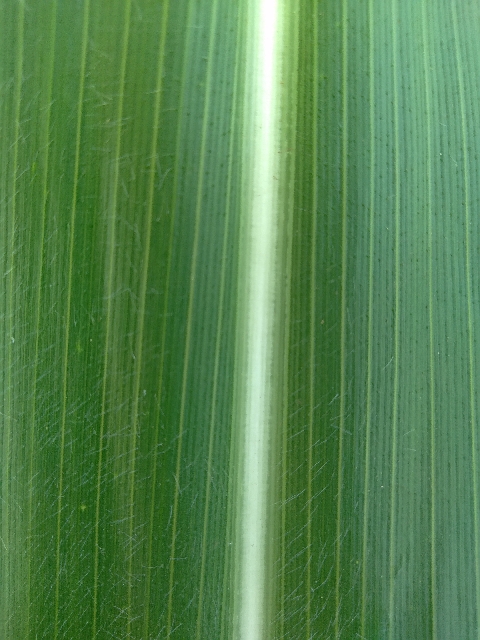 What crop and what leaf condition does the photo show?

maize, healthy
